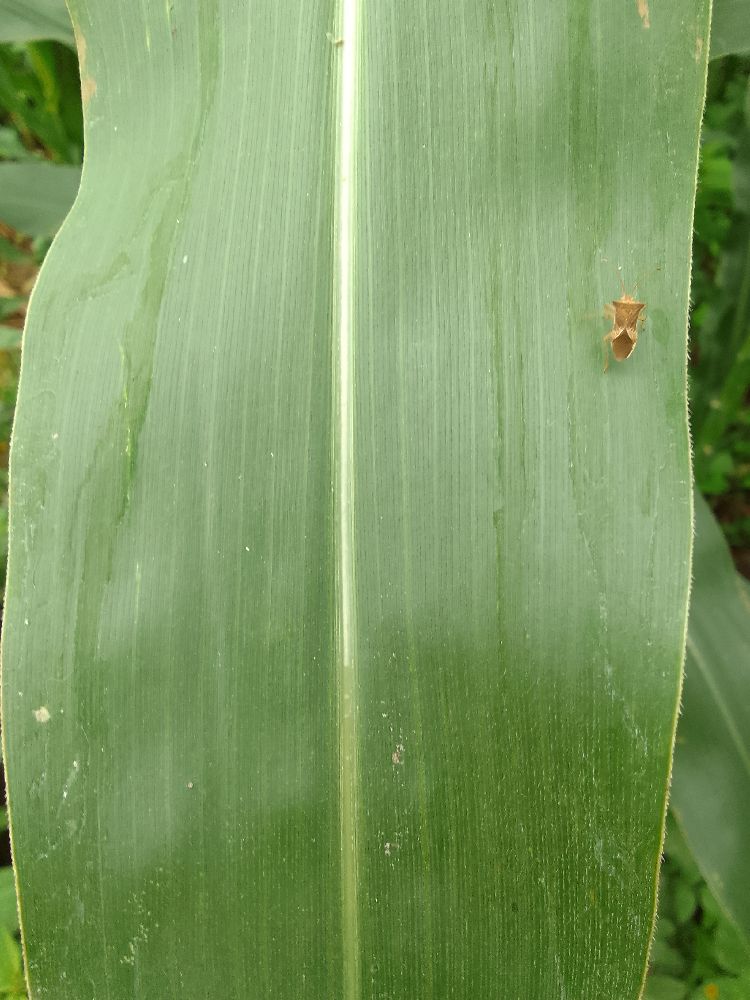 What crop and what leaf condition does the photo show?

maize, healthy
